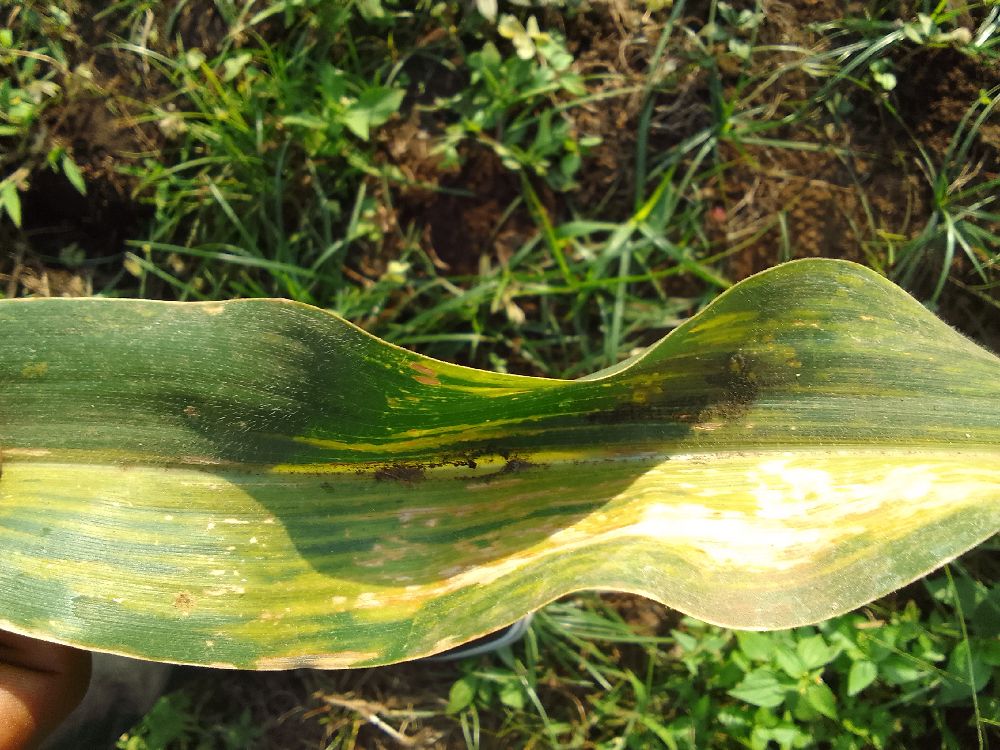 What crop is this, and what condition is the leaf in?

maize, maize lethal necrosis
